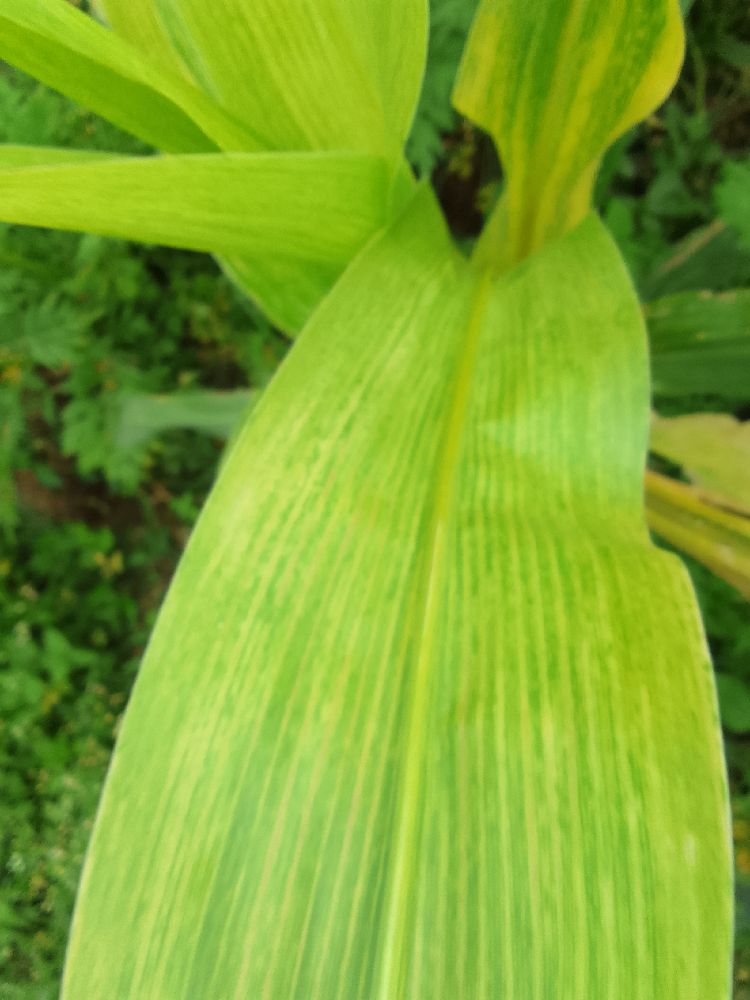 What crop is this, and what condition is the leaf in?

maize, maize lethal necrosis
